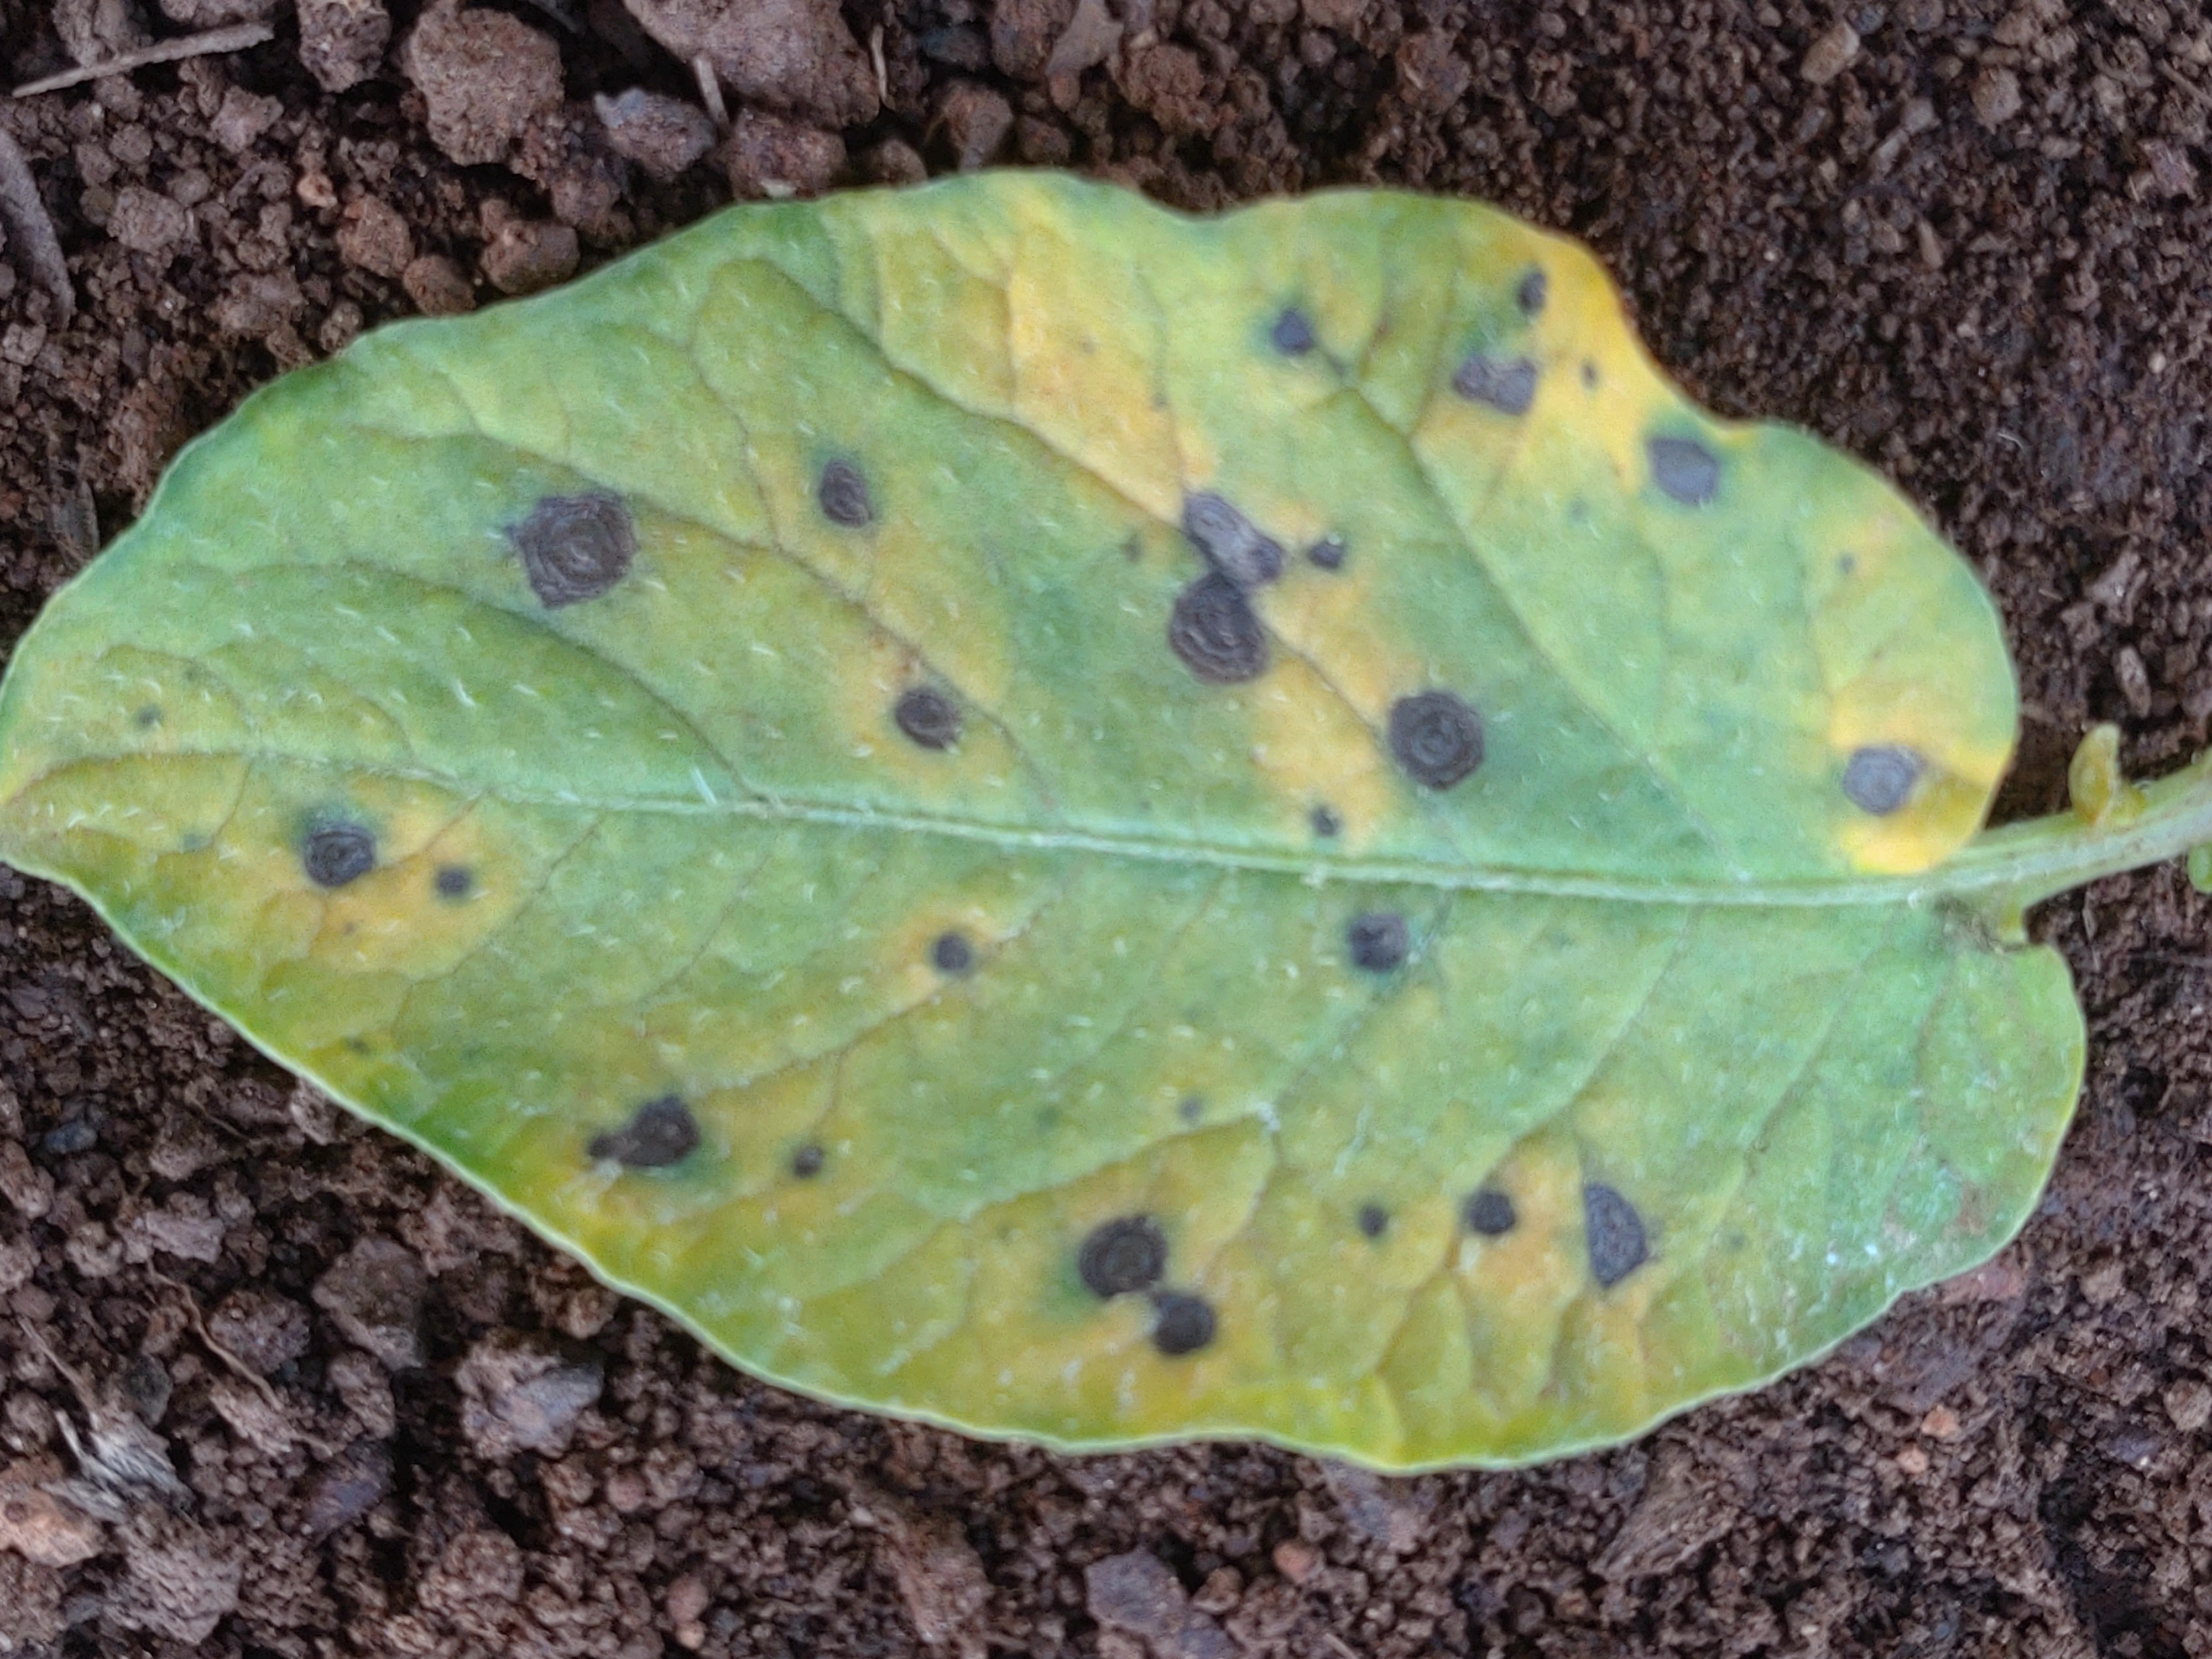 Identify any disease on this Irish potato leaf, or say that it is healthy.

late blight
